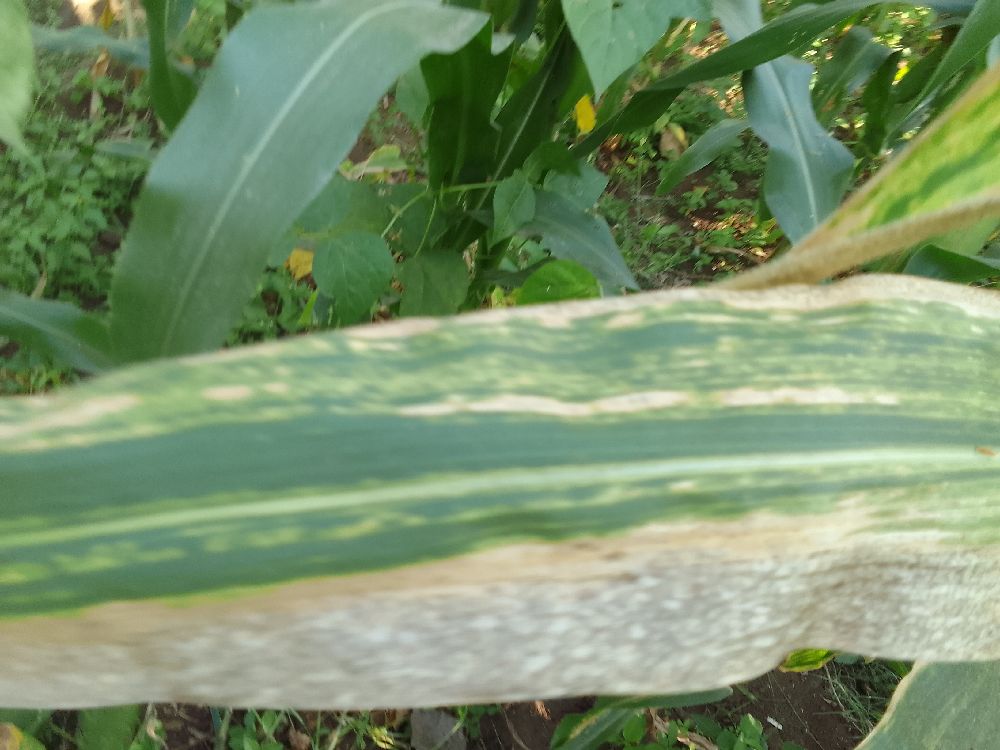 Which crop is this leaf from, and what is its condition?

maize, maize lethal necrosis
